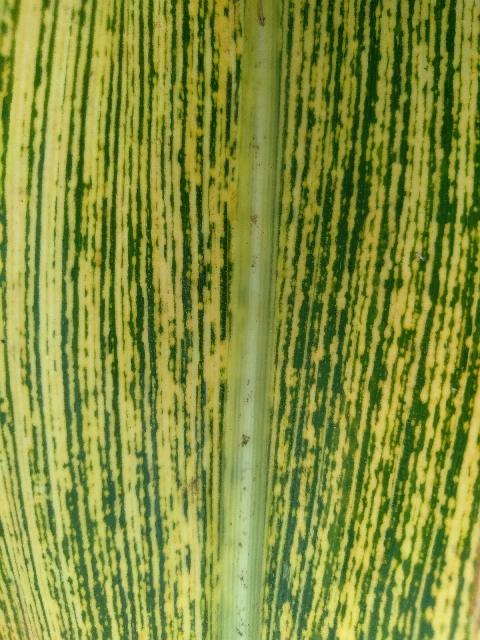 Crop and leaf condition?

maize, maize streak virus
